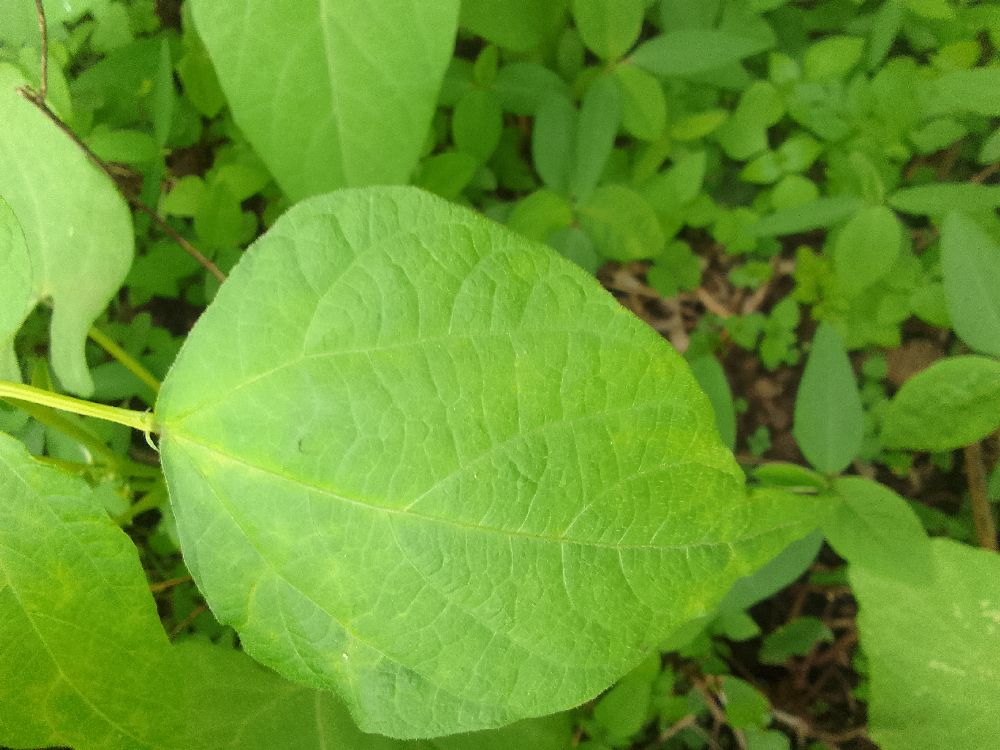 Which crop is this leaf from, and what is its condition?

common bean, healthy
